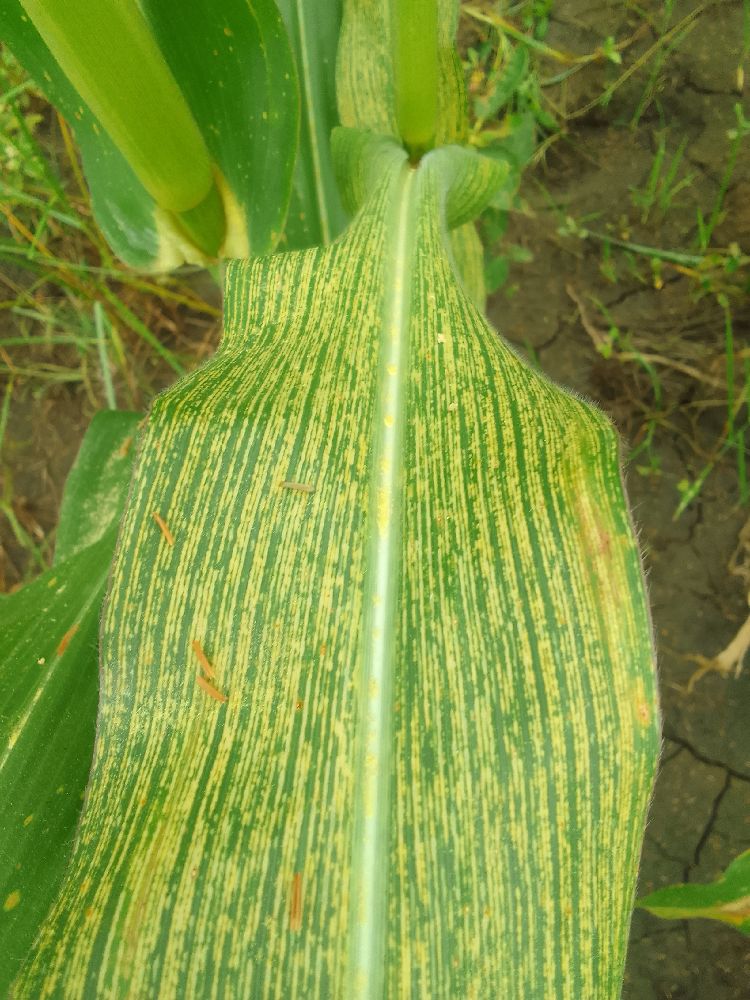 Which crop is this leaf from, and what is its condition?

maize, maize streak virus
